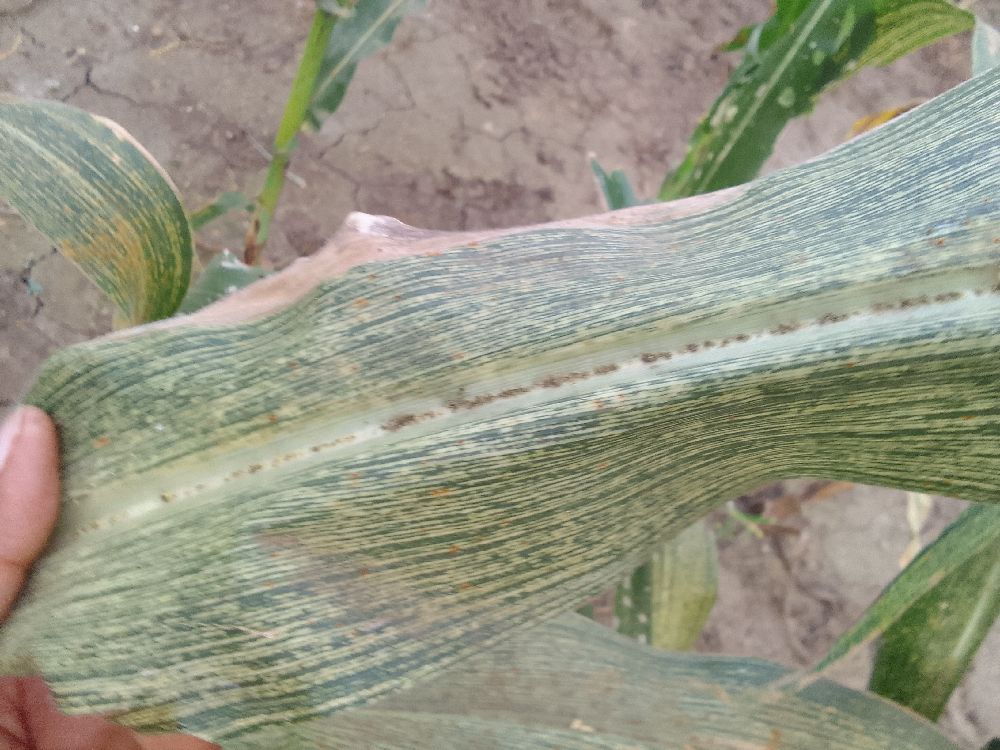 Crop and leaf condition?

maize, maize streak virus
